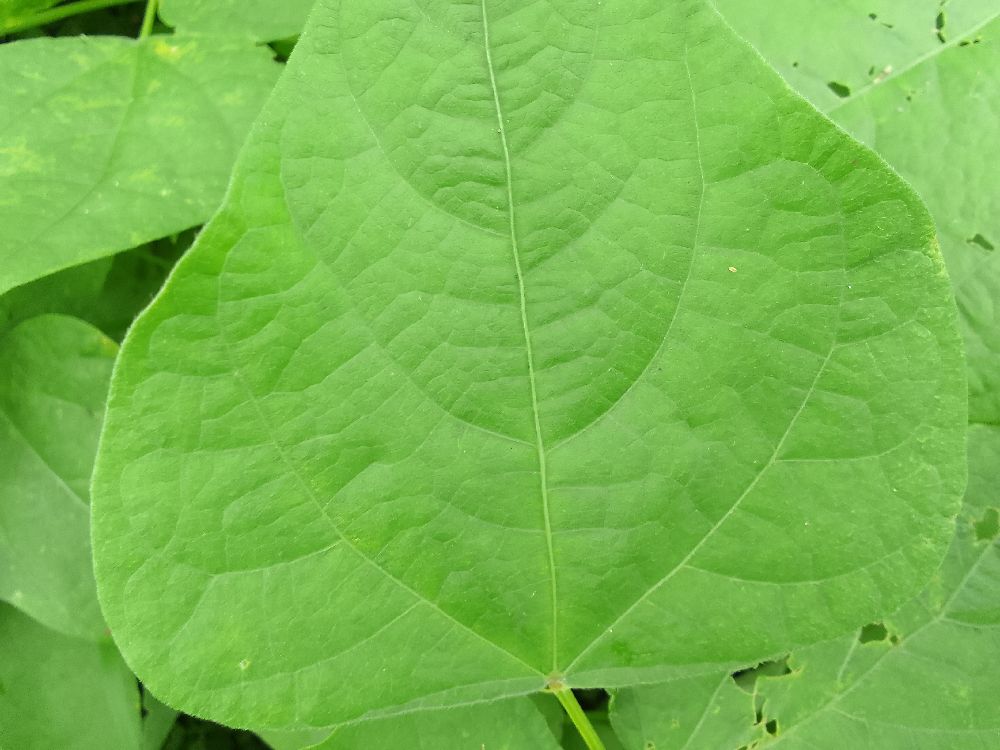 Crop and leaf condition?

common bean, healthy
